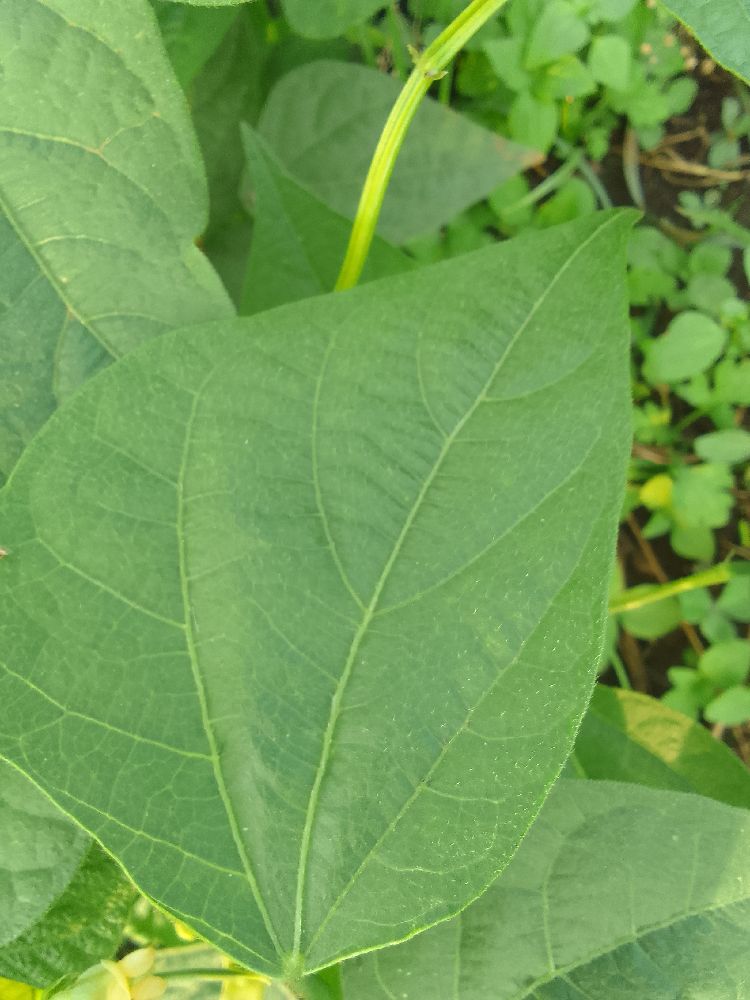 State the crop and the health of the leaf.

common bean, healthy
